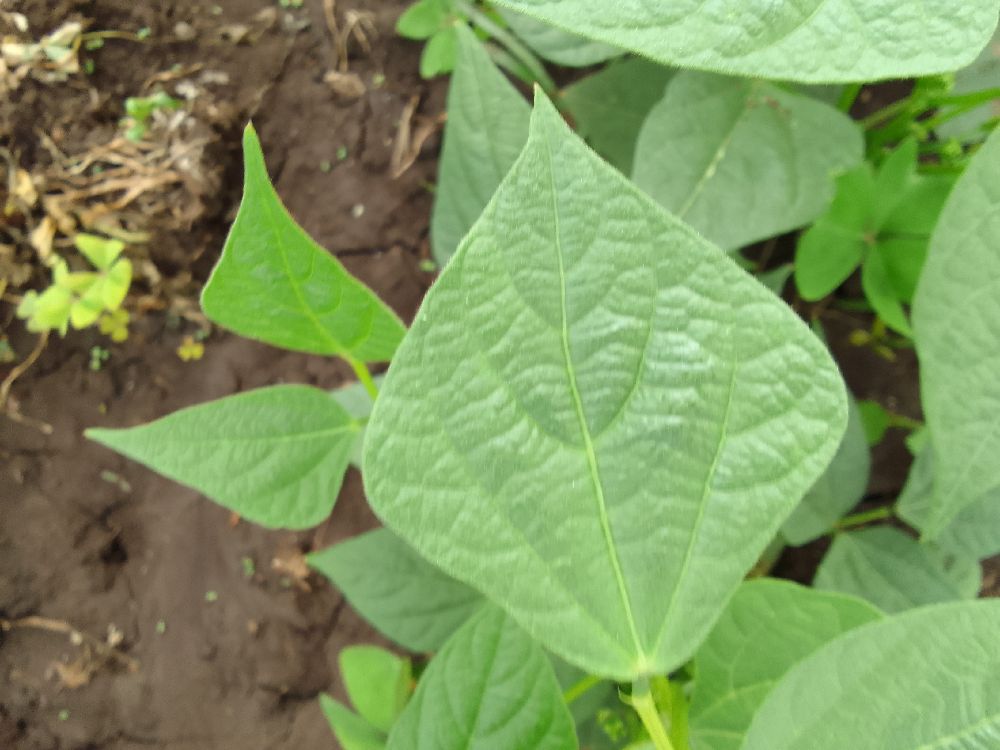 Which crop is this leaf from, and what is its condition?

common bean, healthy
